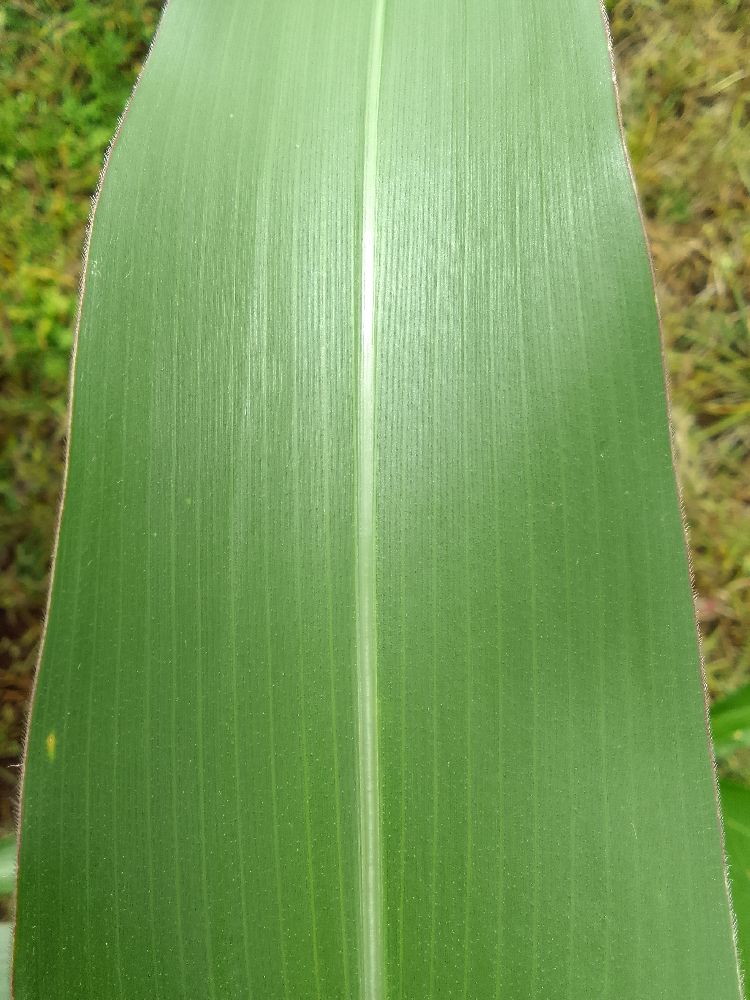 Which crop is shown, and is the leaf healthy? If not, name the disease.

maize, healthy
